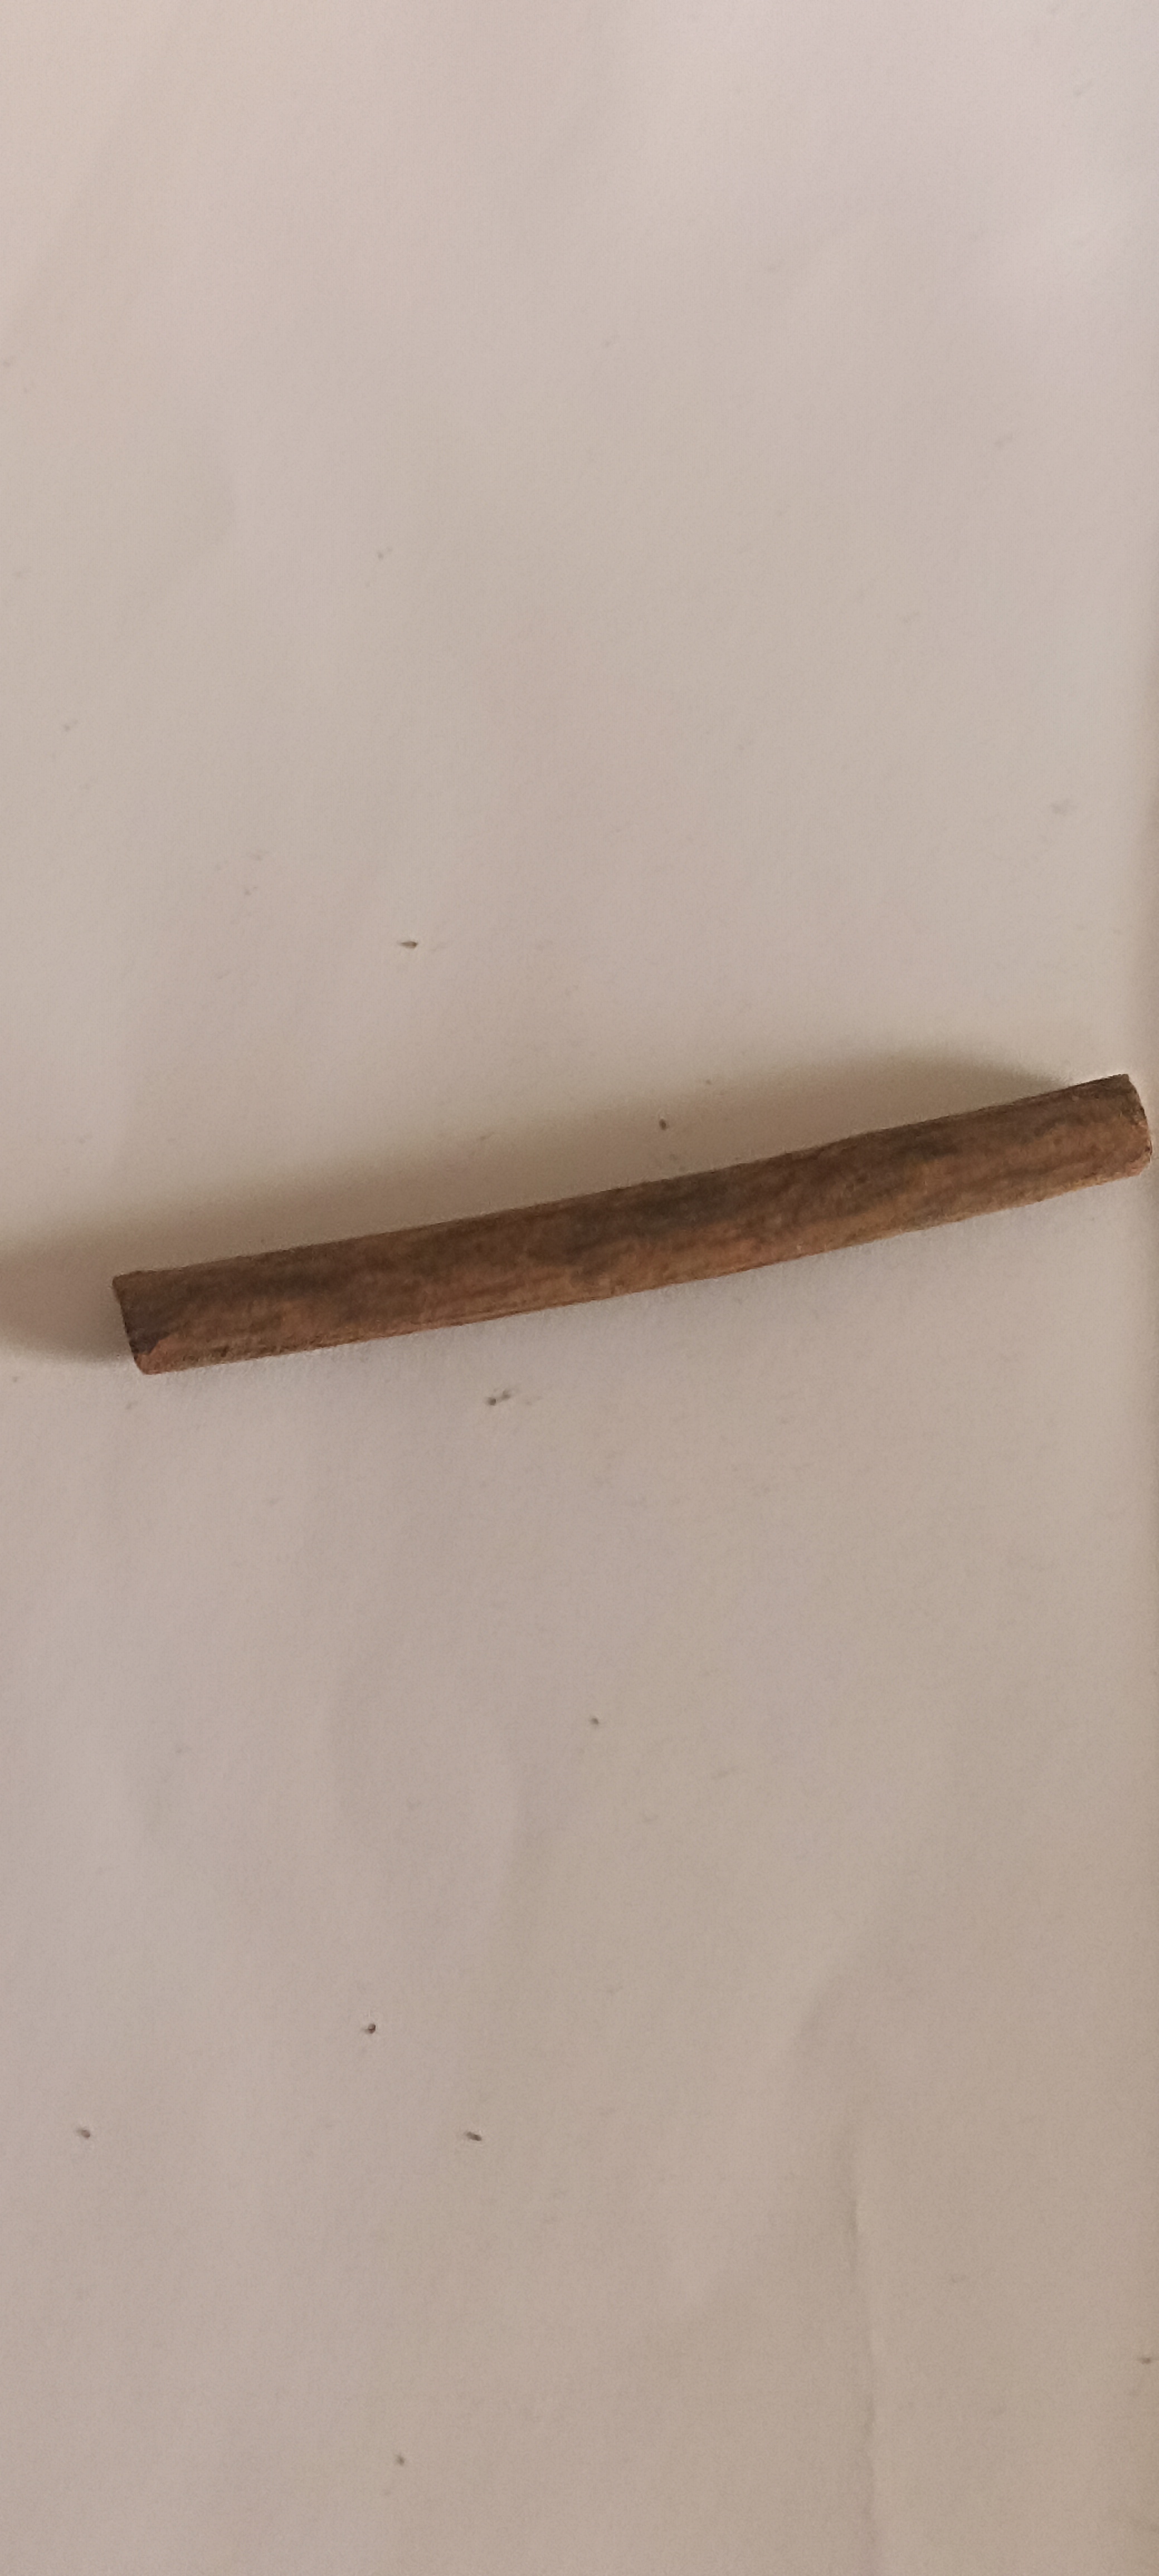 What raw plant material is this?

manjistha
